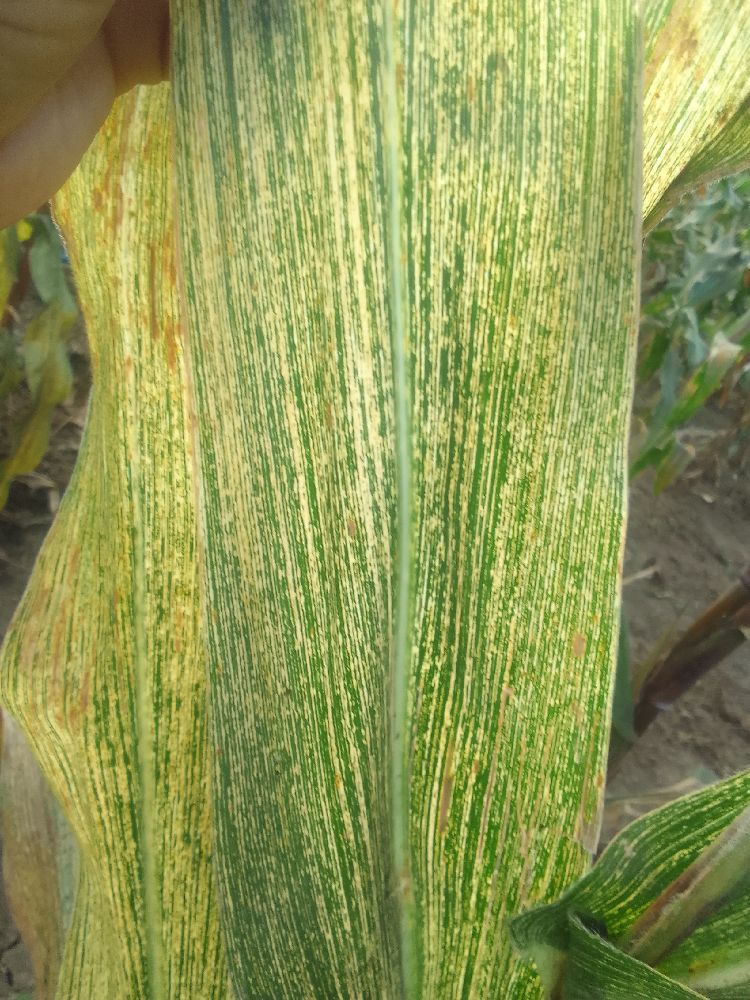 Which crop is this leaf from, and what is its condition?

maize, maize streak virus
